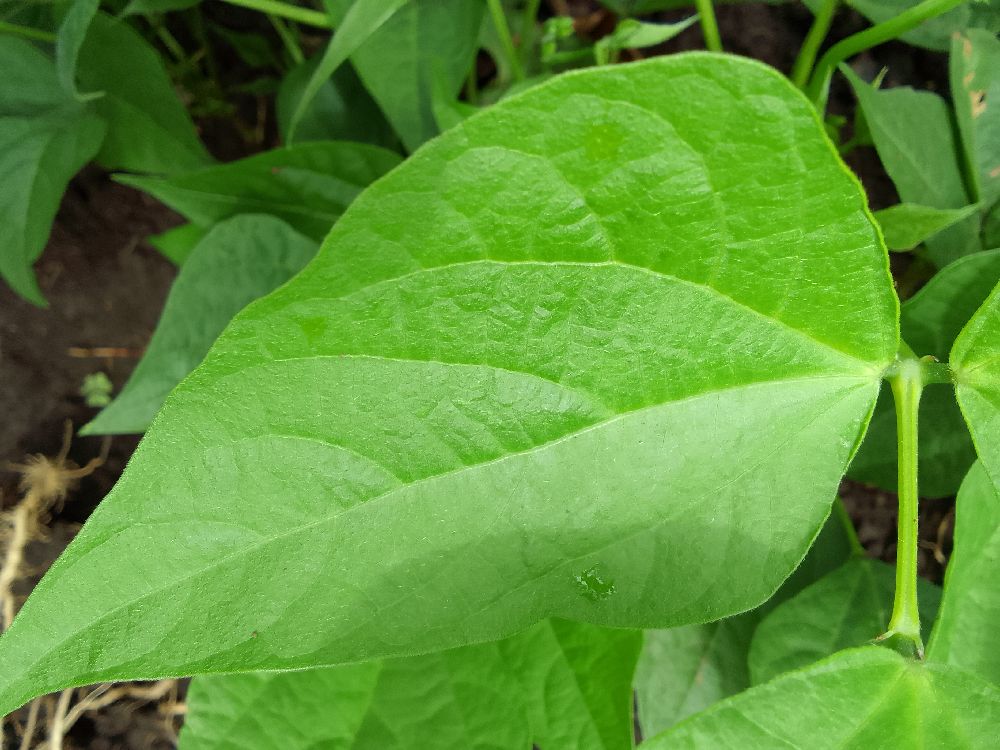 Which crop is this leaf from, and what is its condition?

common bean, healthy
